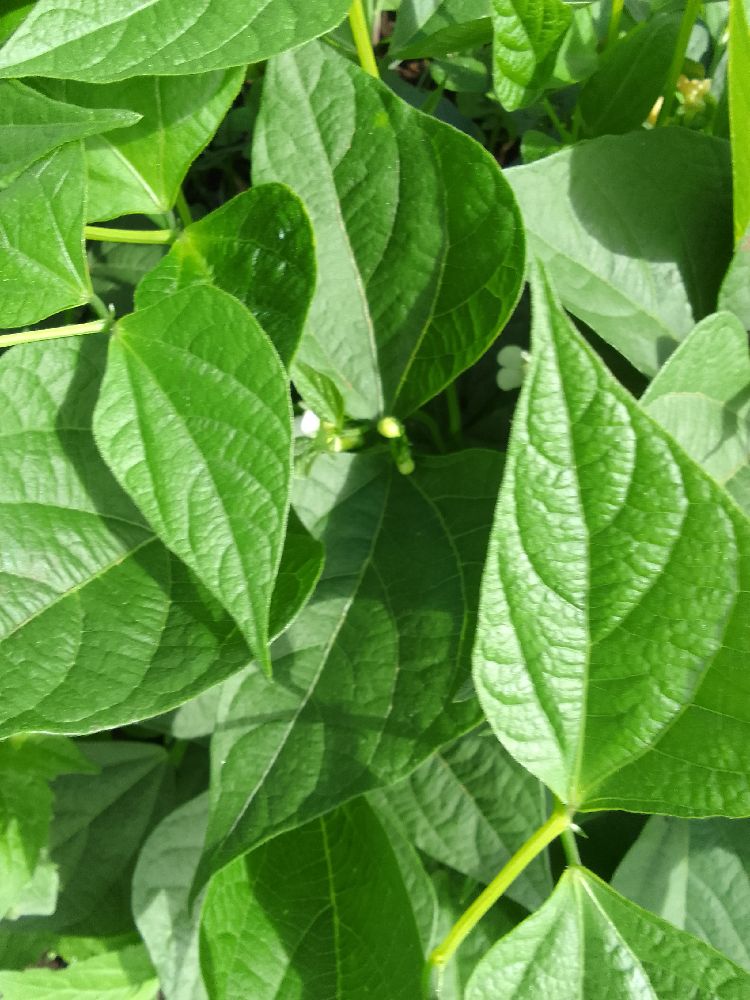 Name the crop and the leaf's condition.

common bean, healthy
